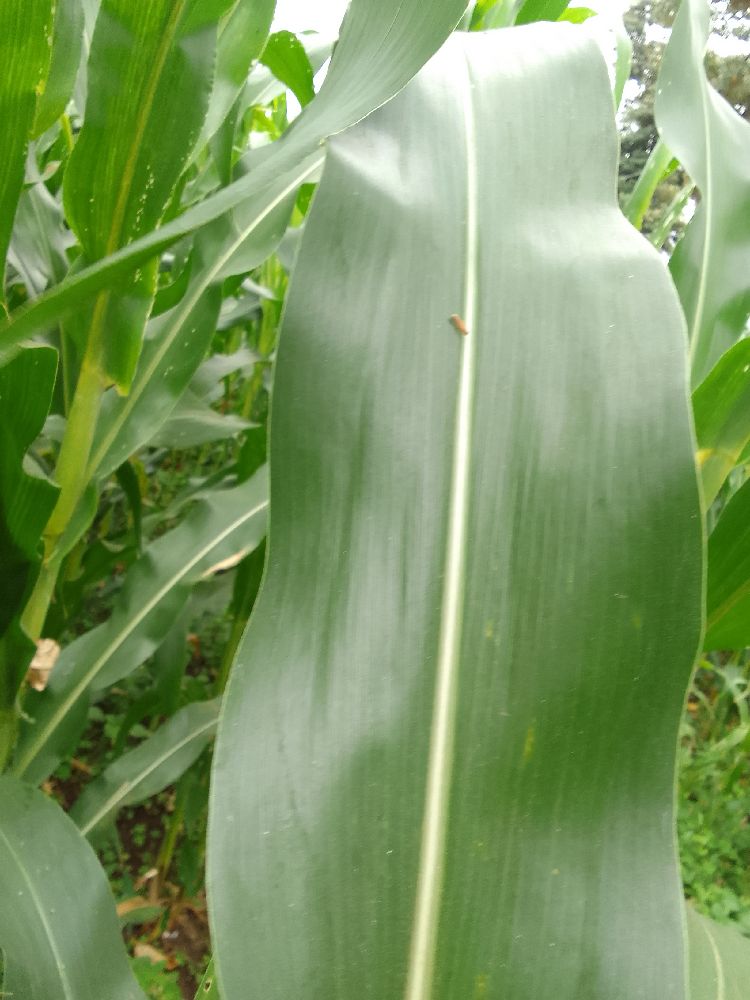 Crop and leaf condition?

maize, healthy
